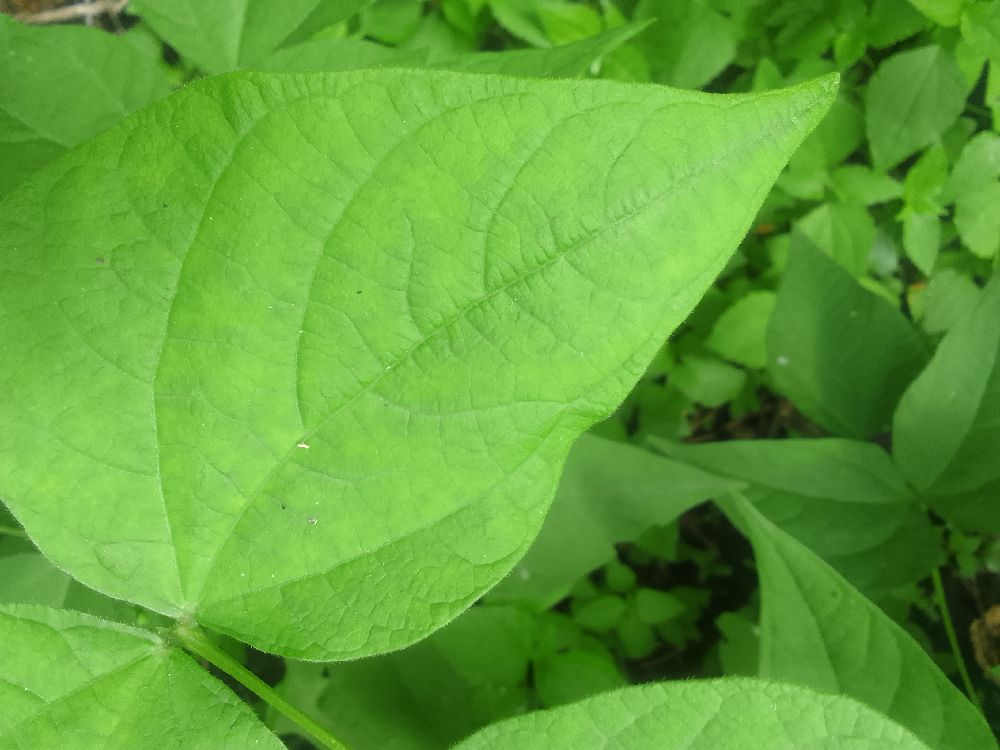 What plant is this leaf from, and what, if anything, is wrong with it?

common bean, healthy
